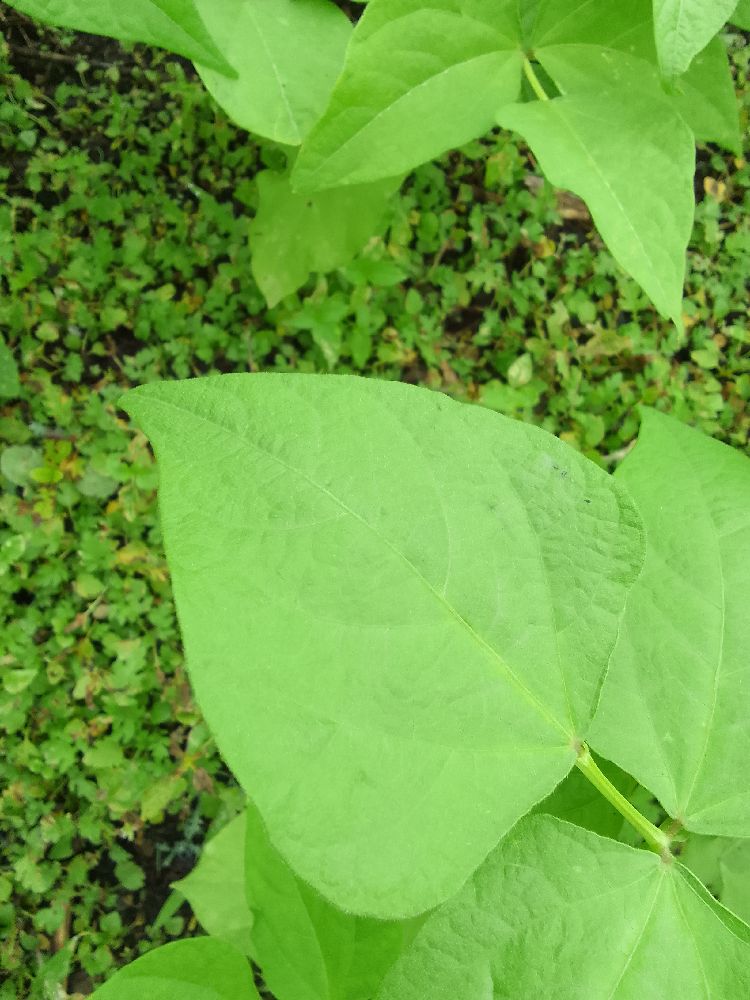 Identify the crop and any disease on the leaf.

common bean, healthy
